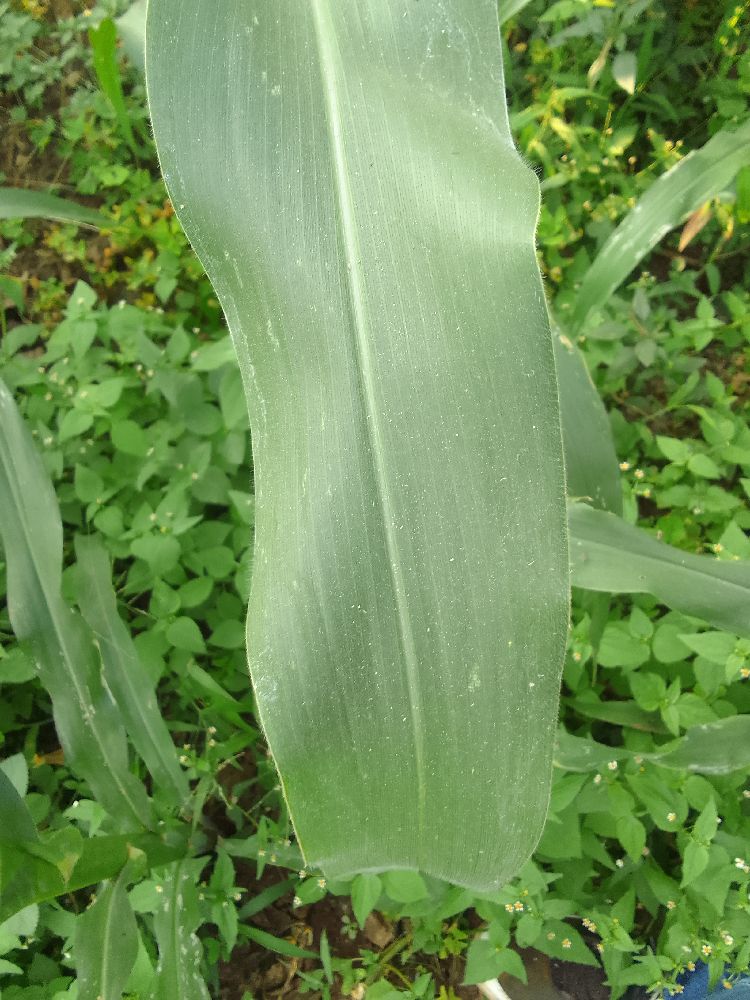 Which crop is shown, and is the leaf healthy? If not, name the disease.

maize, healthy
